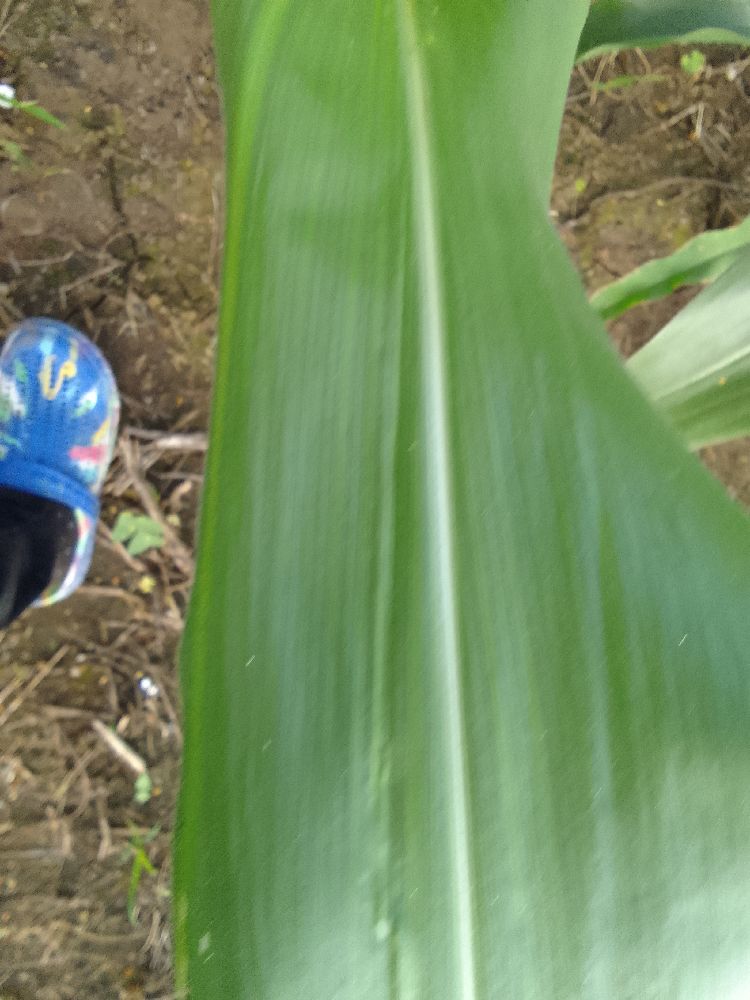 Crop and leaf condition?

maize, healthy
